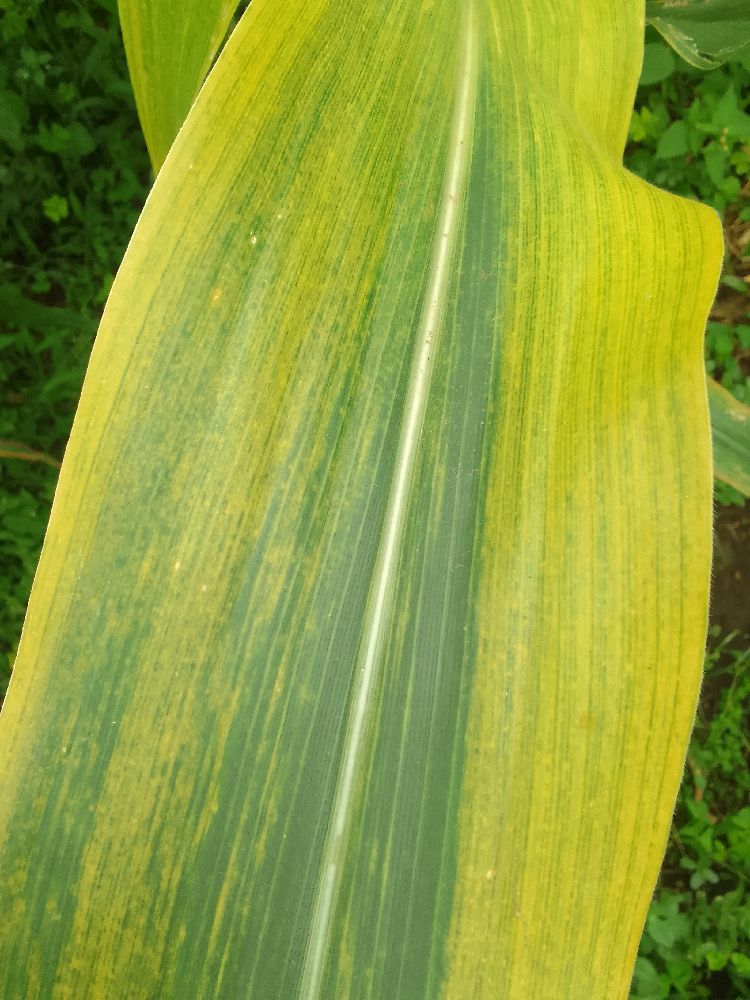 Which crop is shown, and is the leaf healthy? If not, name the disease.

maize, maize lethal necrosis
